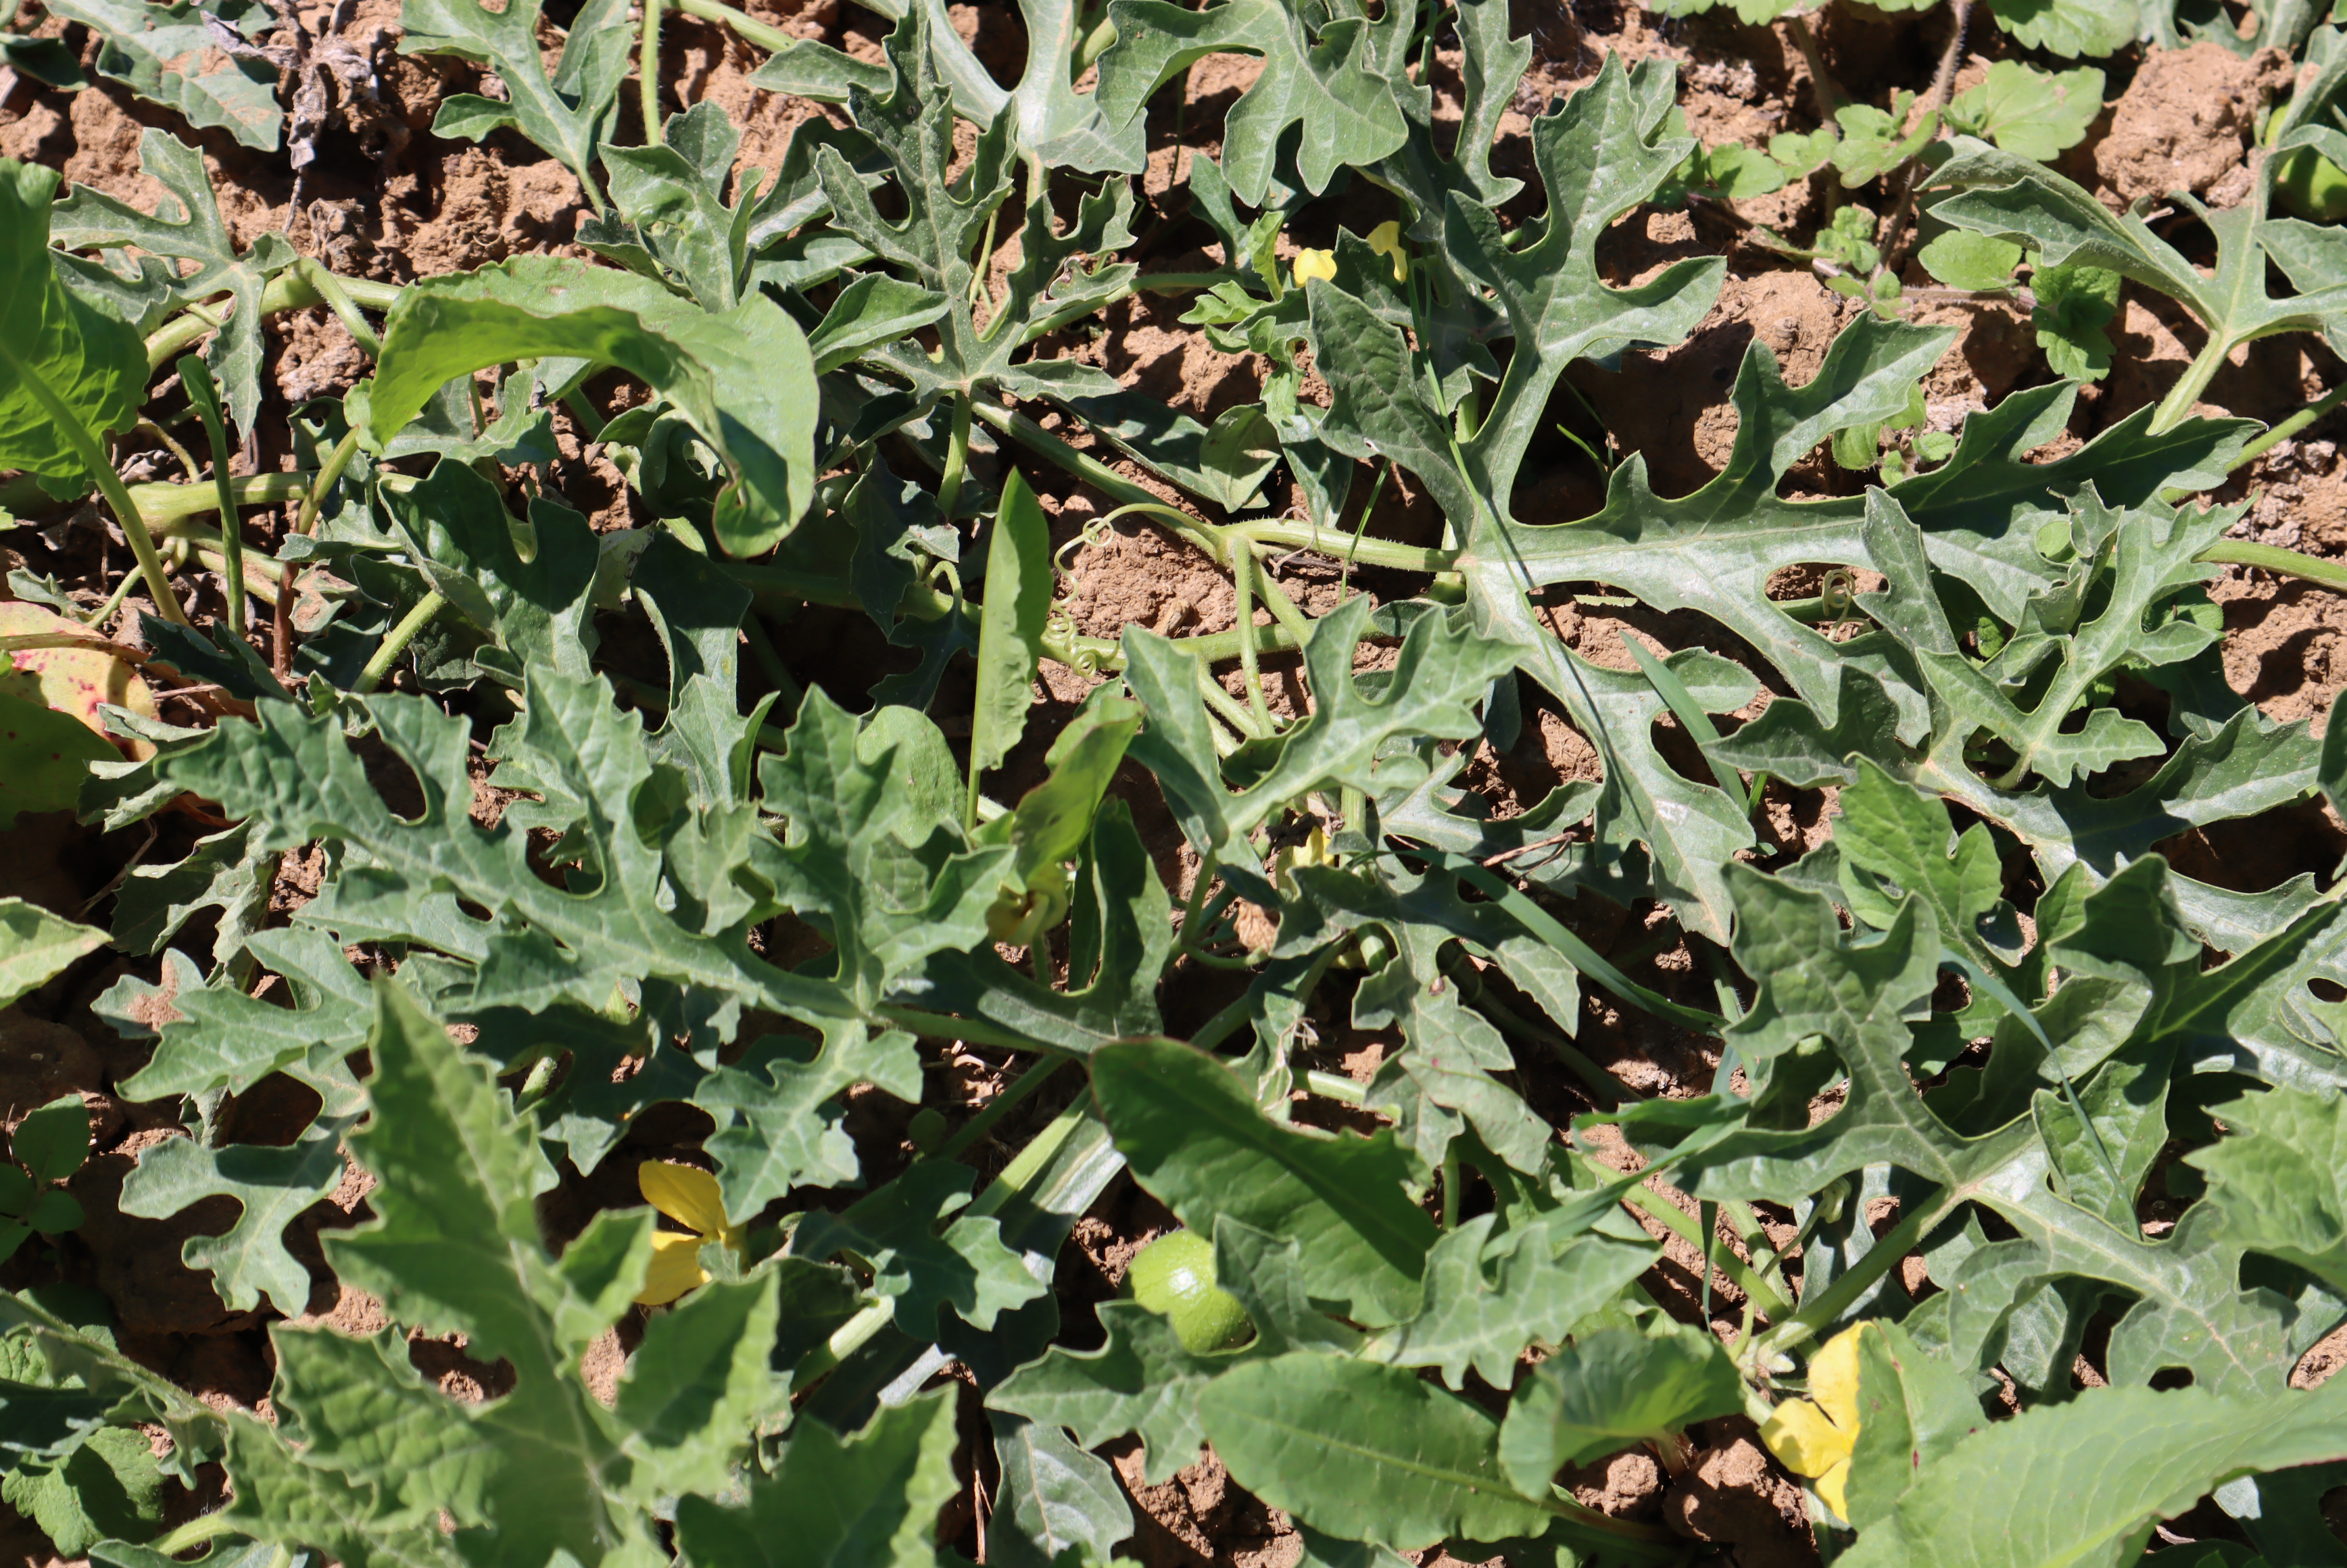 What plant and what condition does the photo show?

watermelon, weeds
